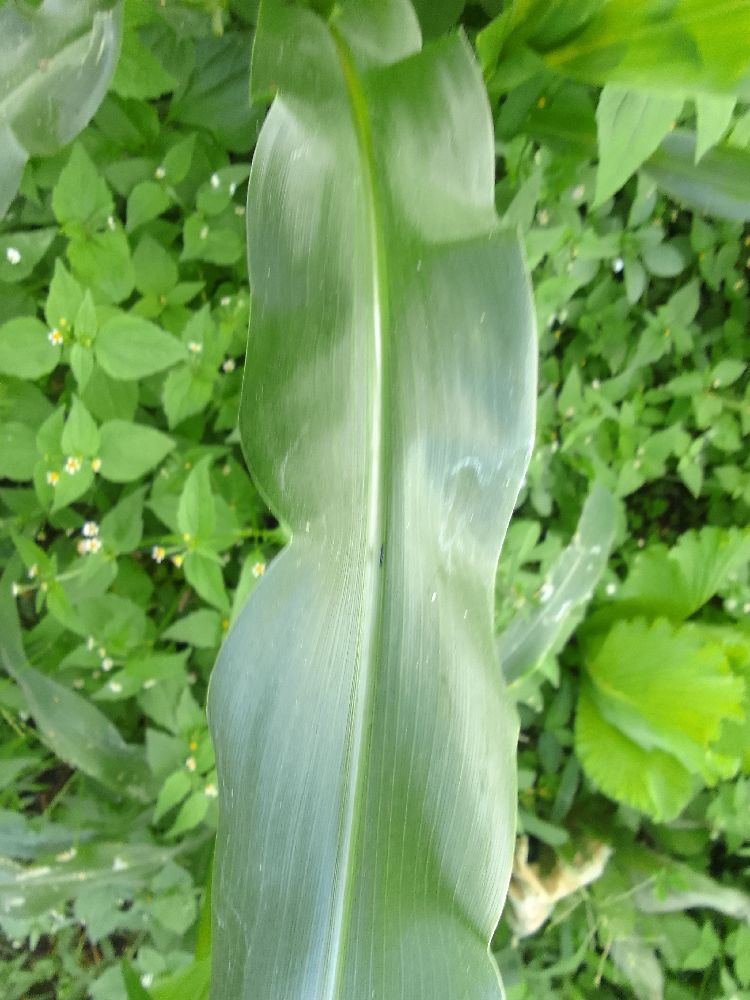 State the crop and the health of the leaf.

maize, healthy
